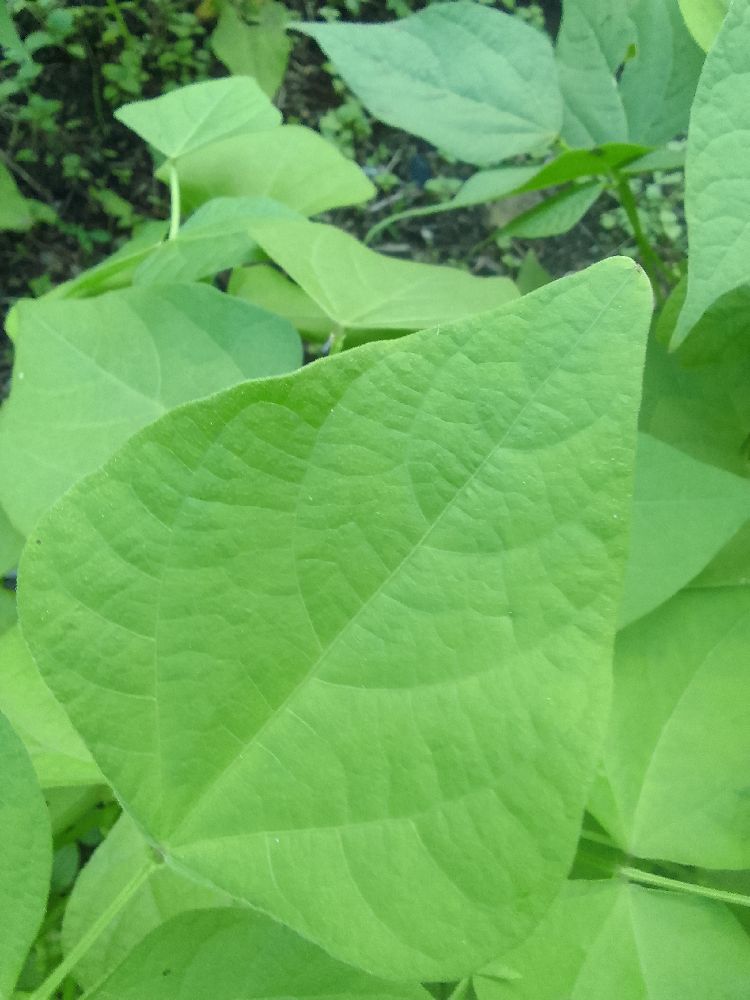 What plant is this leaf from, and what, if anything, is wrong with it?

common bean, healthy
